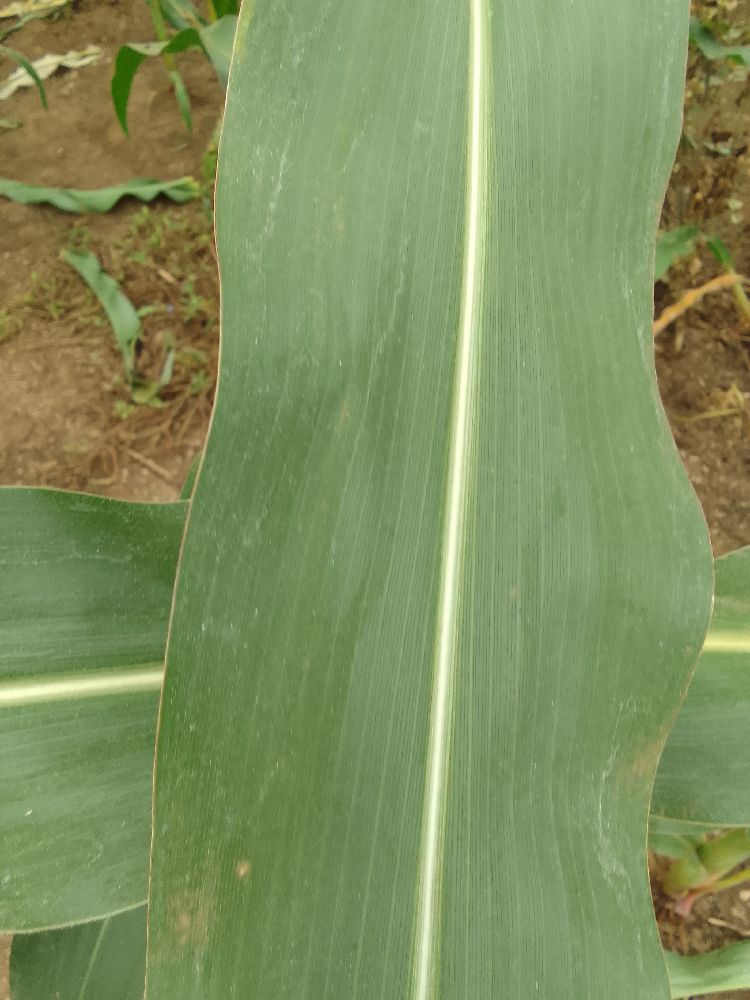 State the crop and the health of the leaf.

maize, healthy
